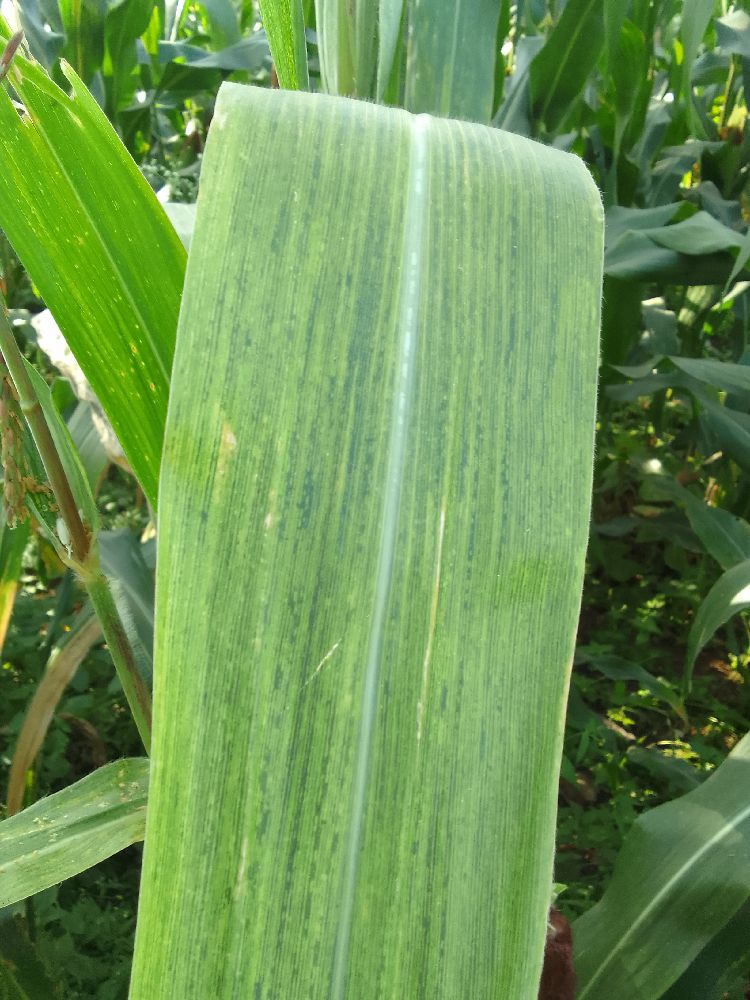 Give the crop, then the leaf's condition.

maize, maize lethal necrosis
